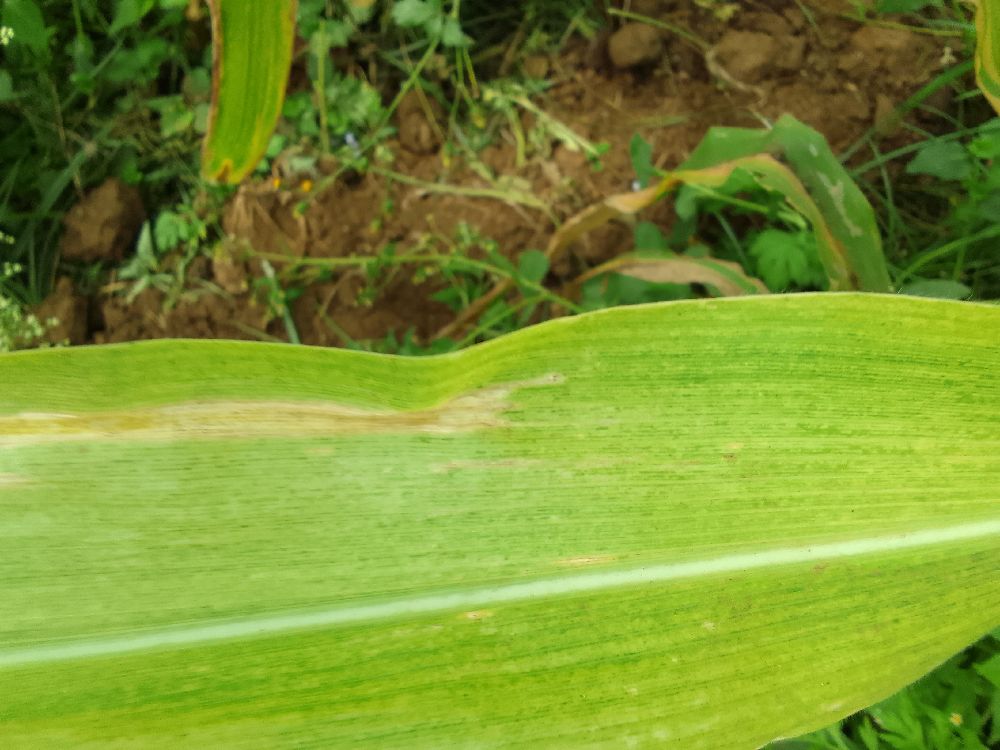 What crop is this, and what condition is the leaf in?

maize, maize lethal necrosis
